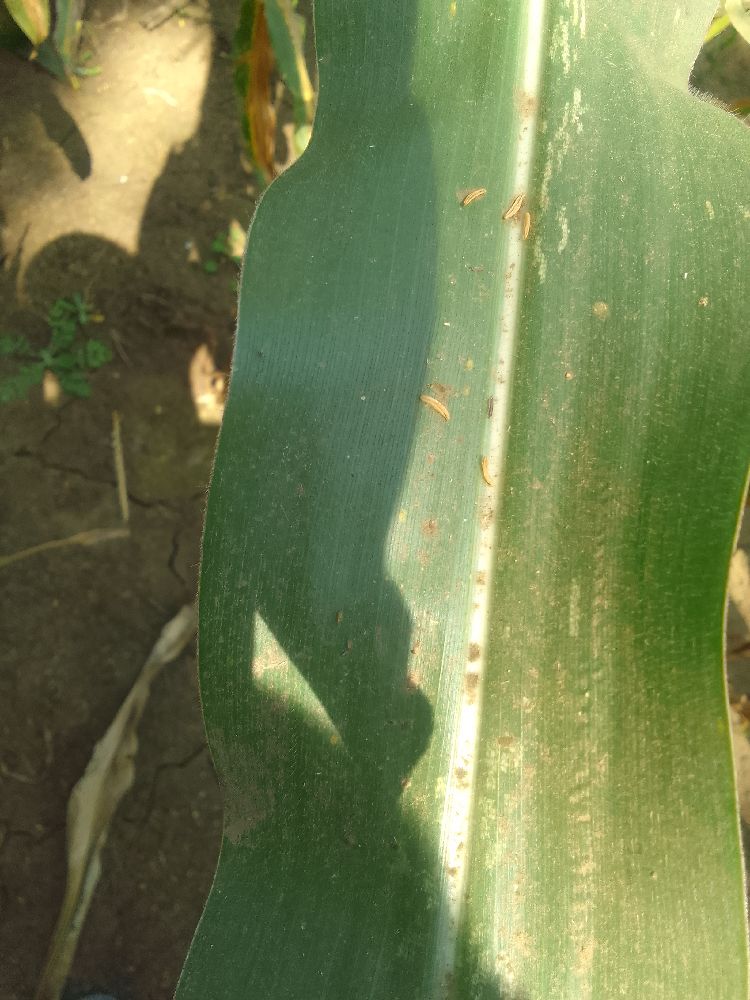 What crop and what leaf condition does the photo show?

maize, healthy
